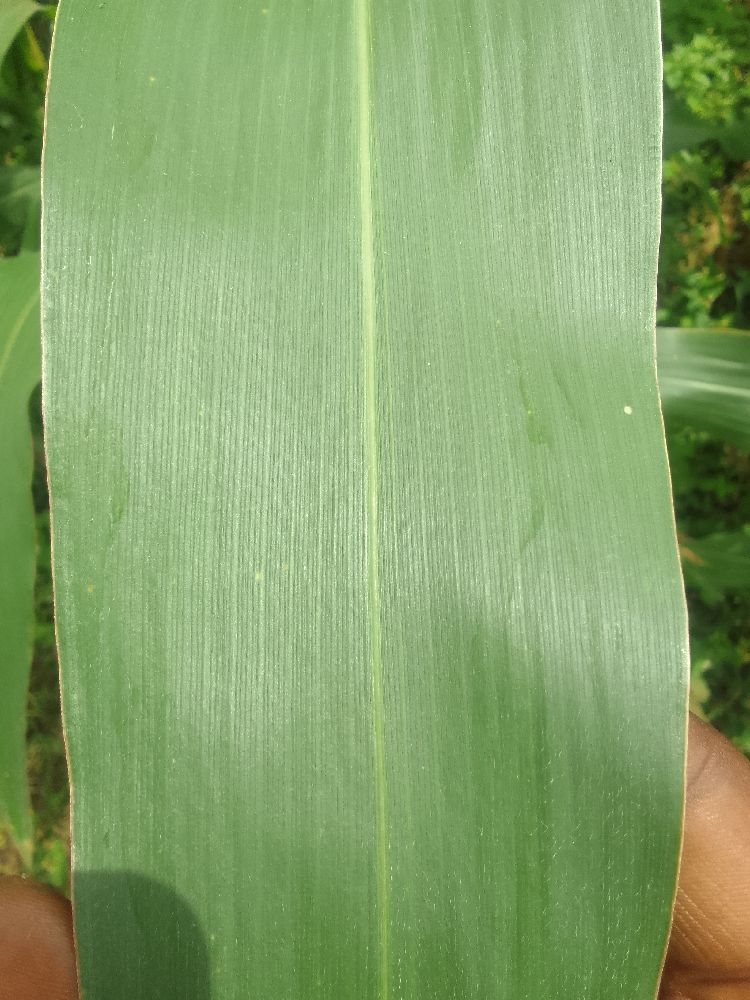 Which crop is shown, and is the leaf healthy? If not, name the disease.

maize, healthy
